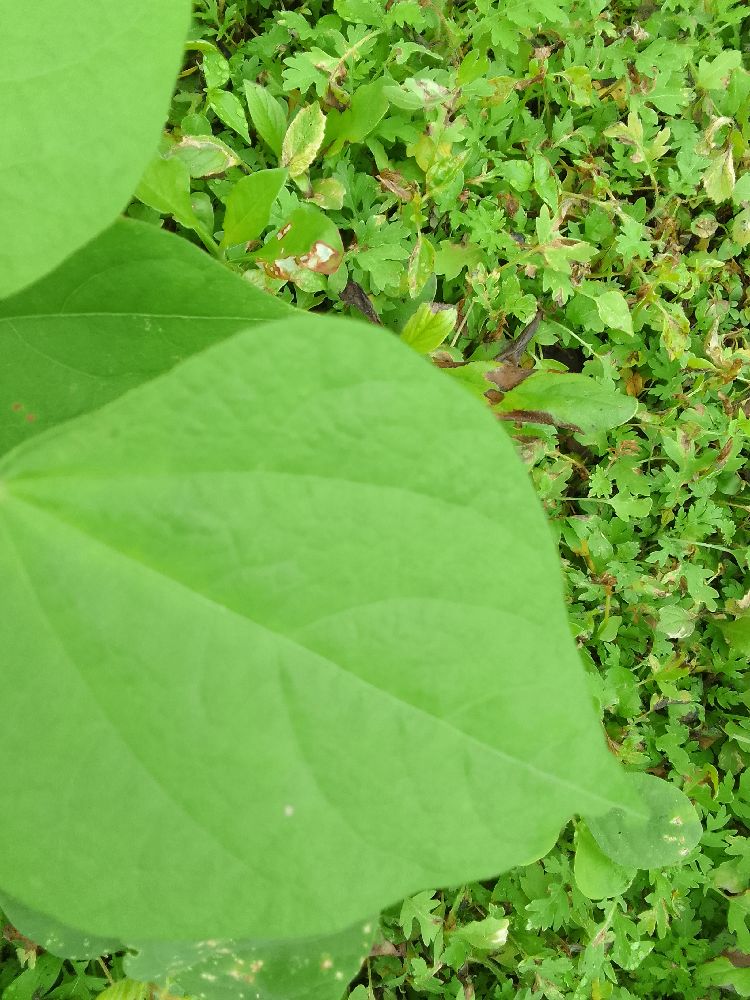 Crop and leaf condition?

common bean, healthy
